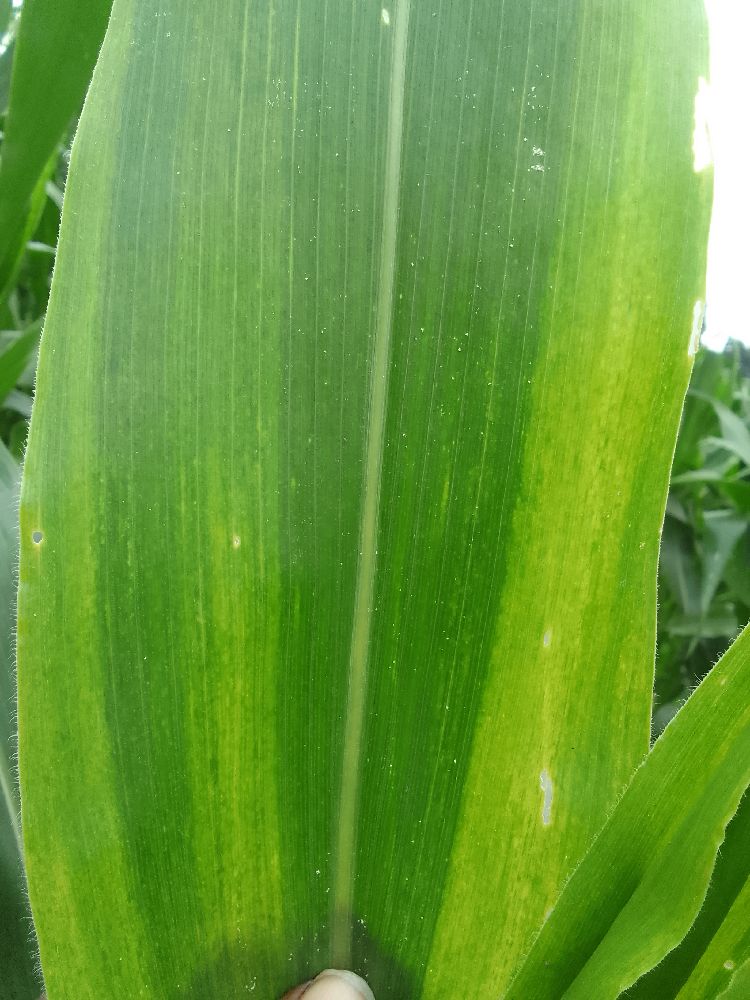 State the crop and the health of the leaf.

maize, maize lethal necrosis
